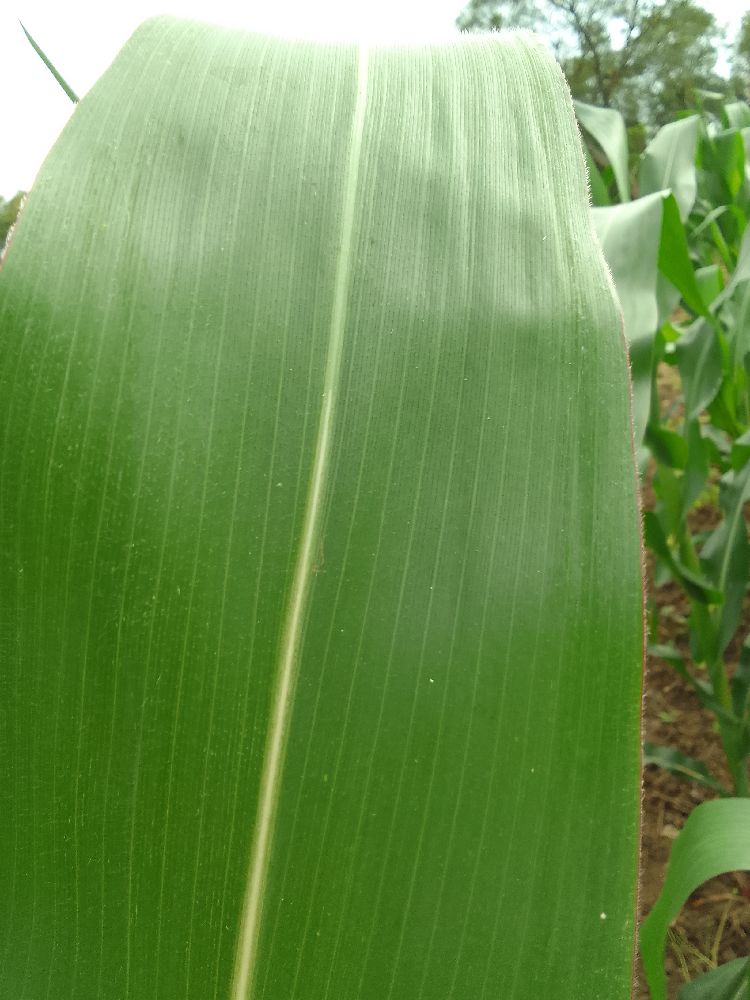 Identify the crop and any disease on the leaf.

maize, healthy
